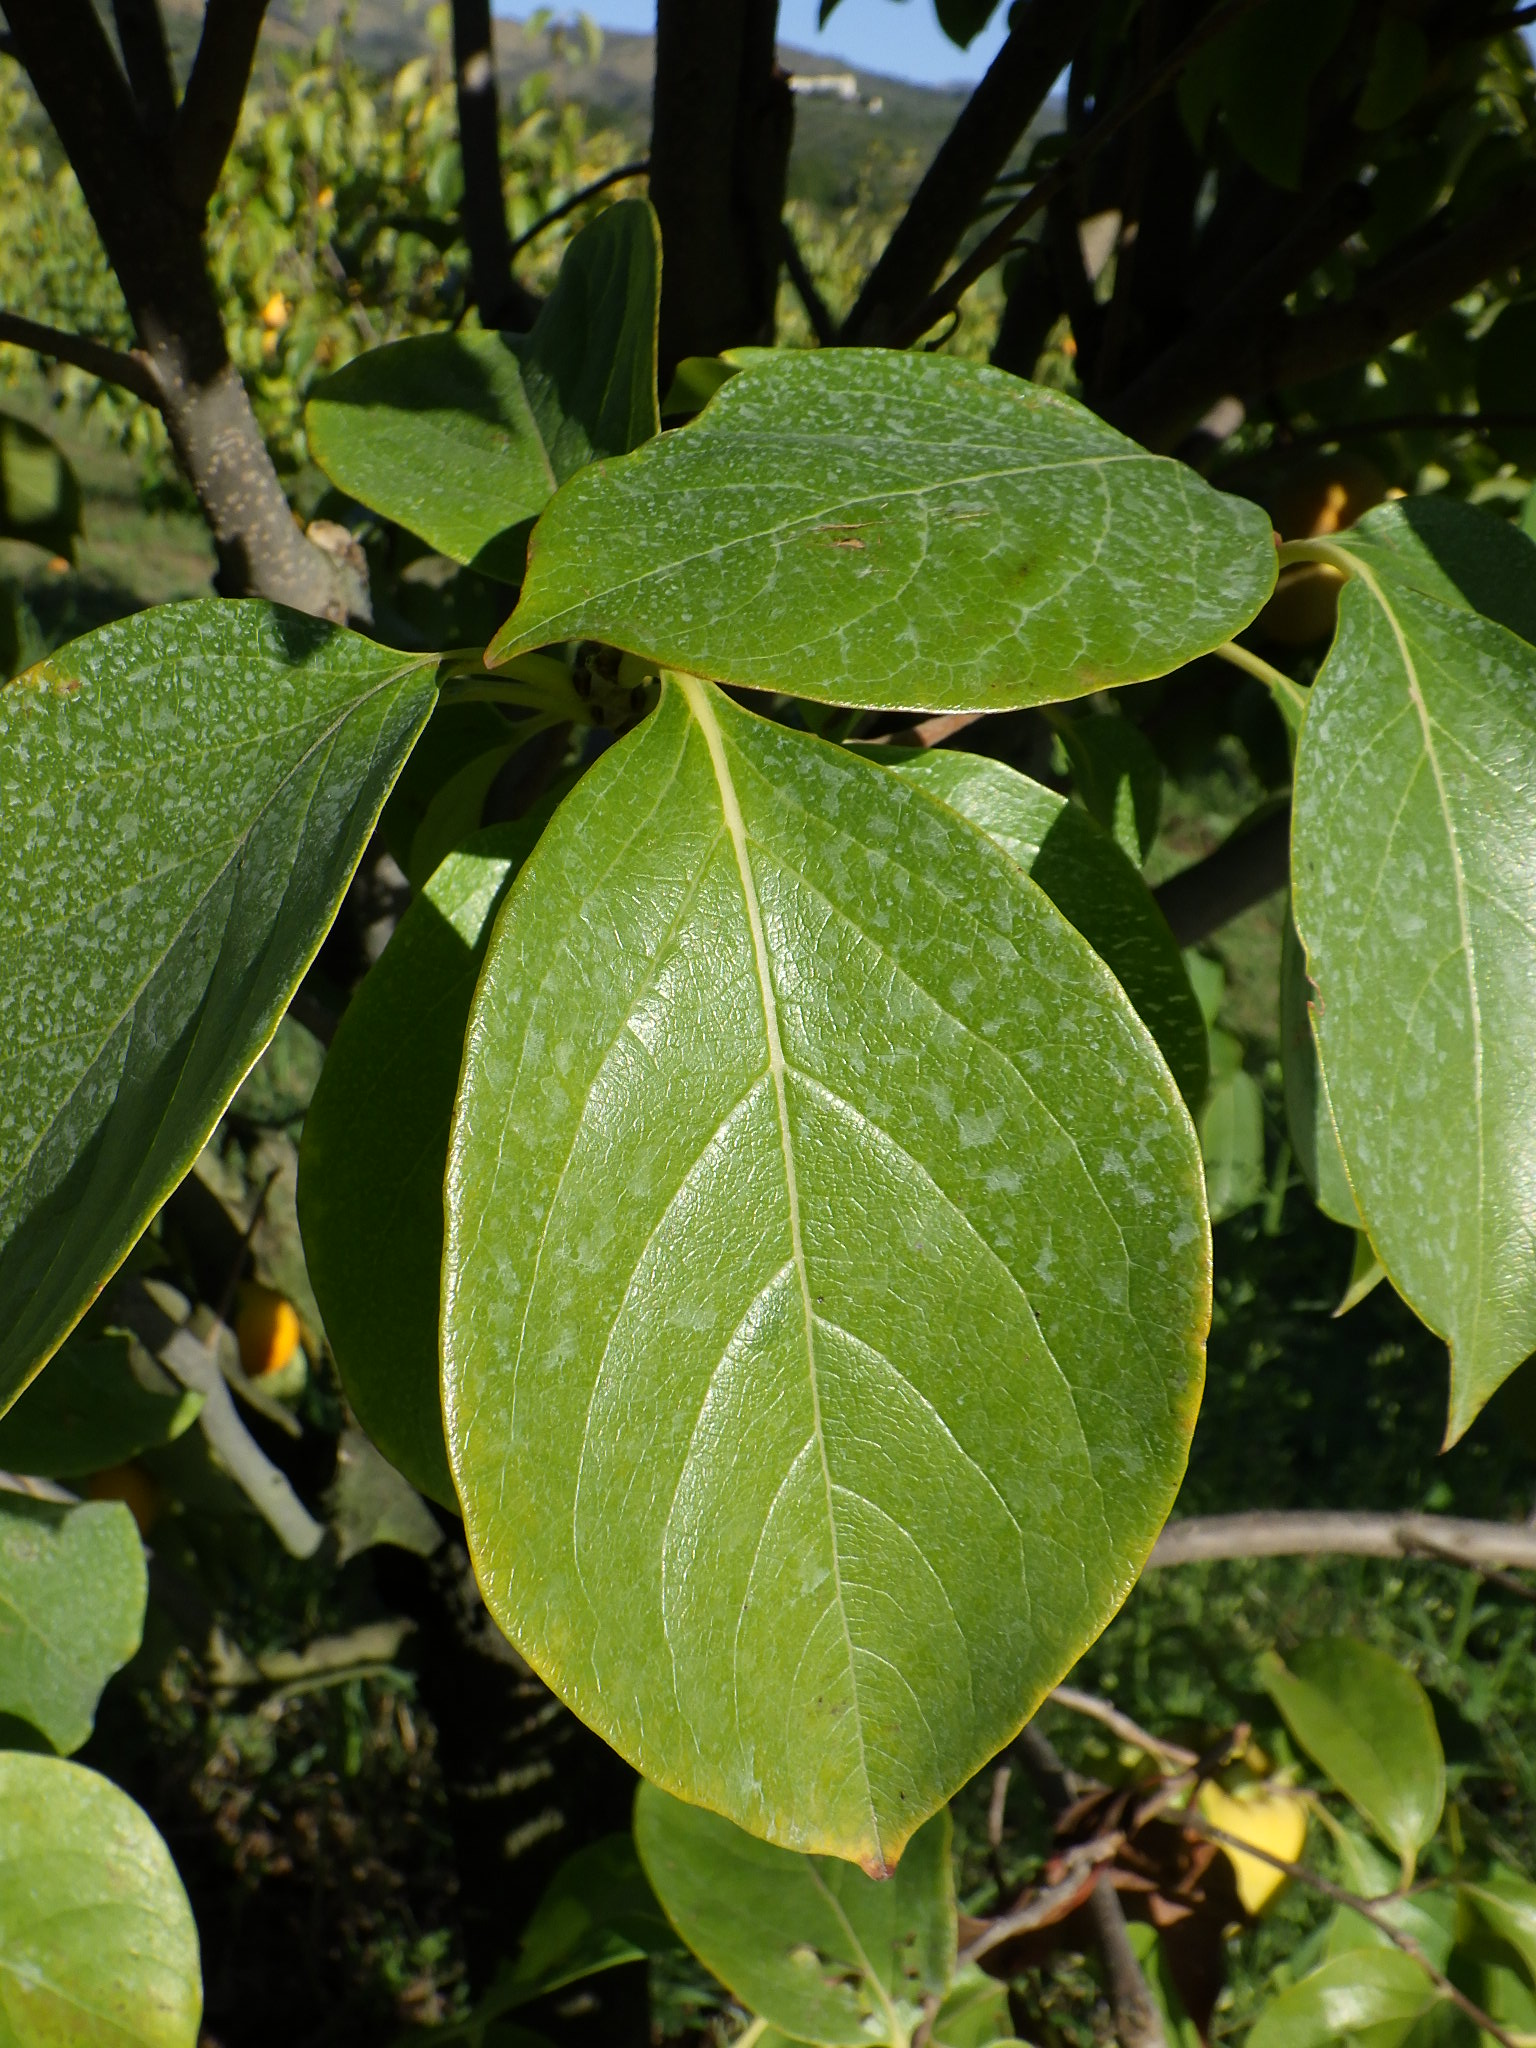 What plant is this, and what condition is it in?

persimmon, healthy
